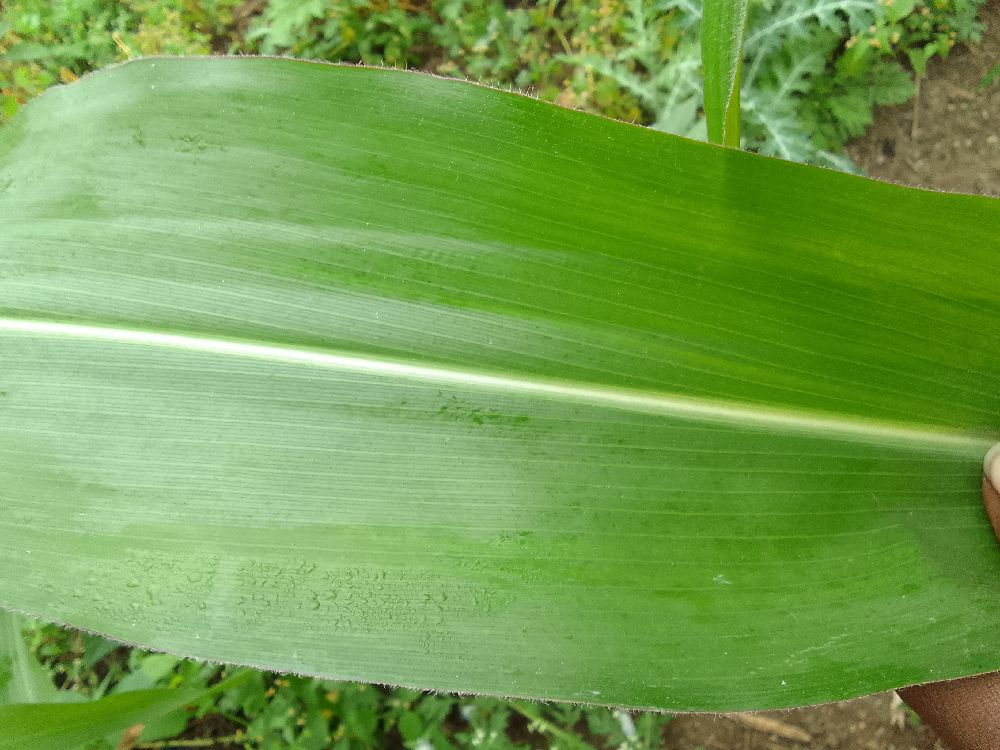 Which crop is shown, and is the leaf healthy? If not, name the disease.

maize, healthy
